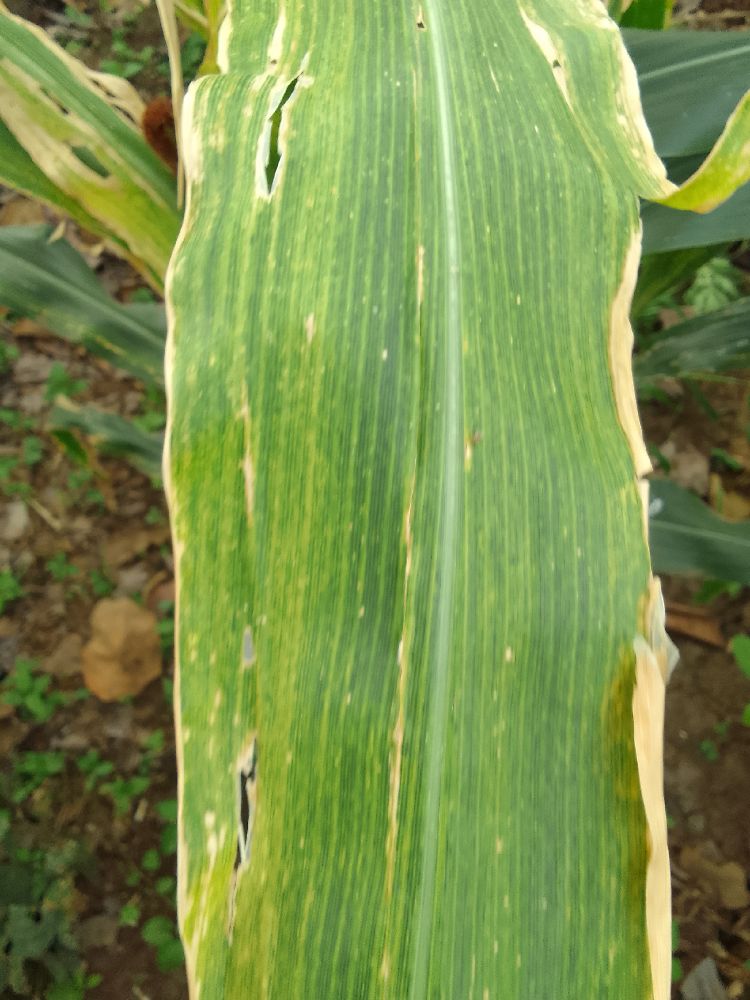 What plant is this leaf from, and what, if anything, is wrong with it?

maize, maize lethal necrosis
